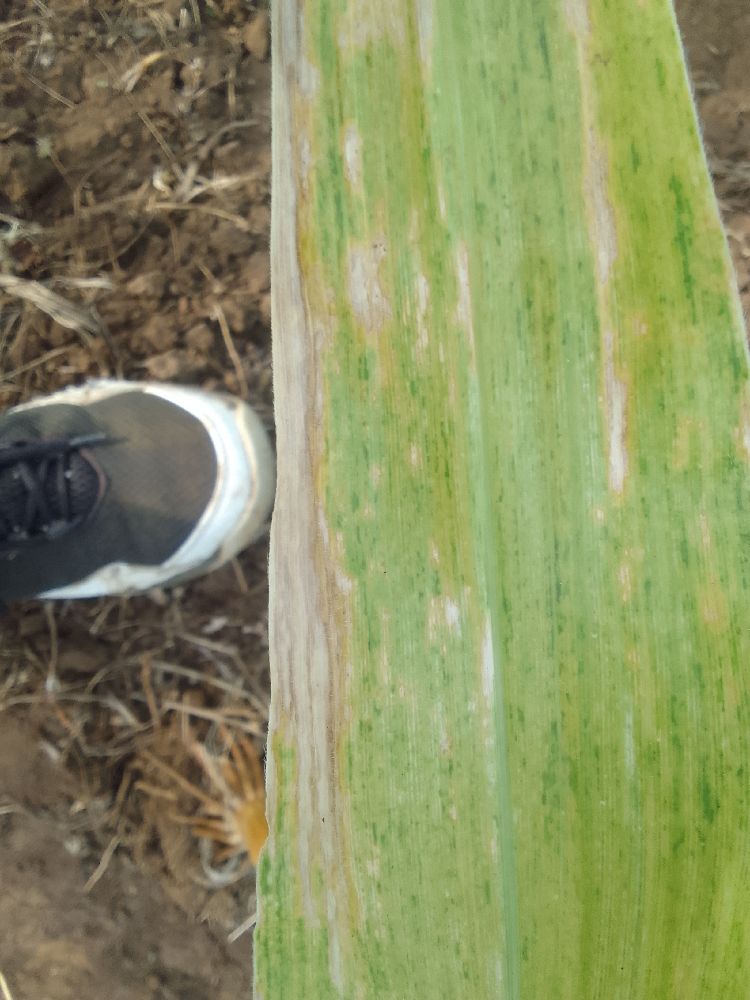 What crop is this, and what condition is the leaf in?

maize, maize lethal necrosis
